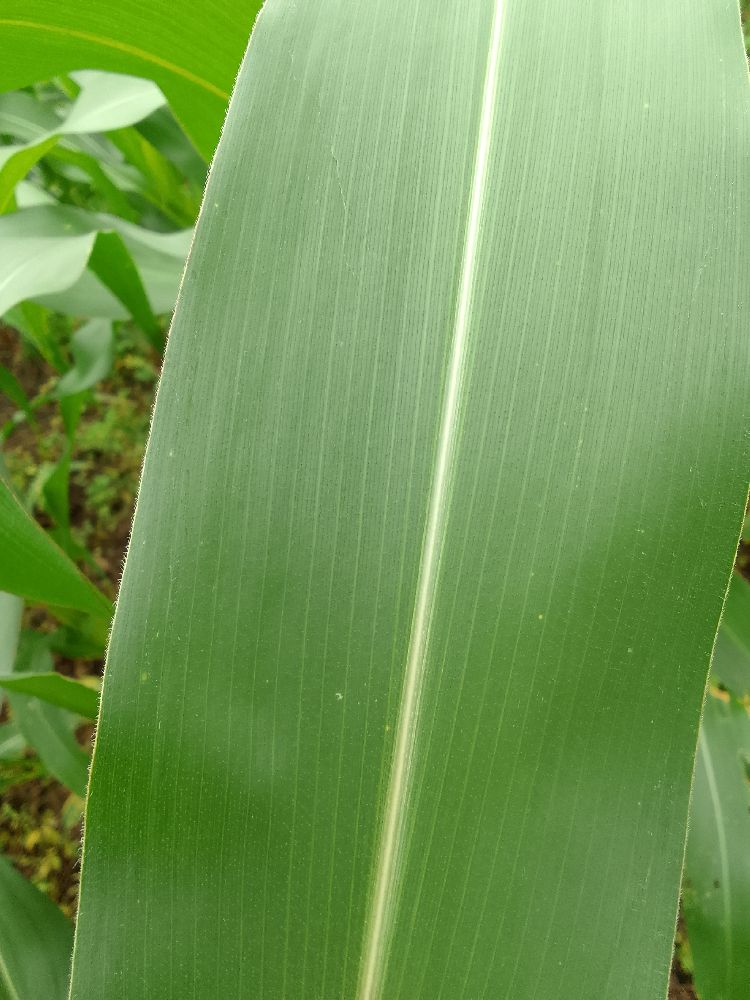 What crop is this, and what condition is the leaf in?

maize, healthy
